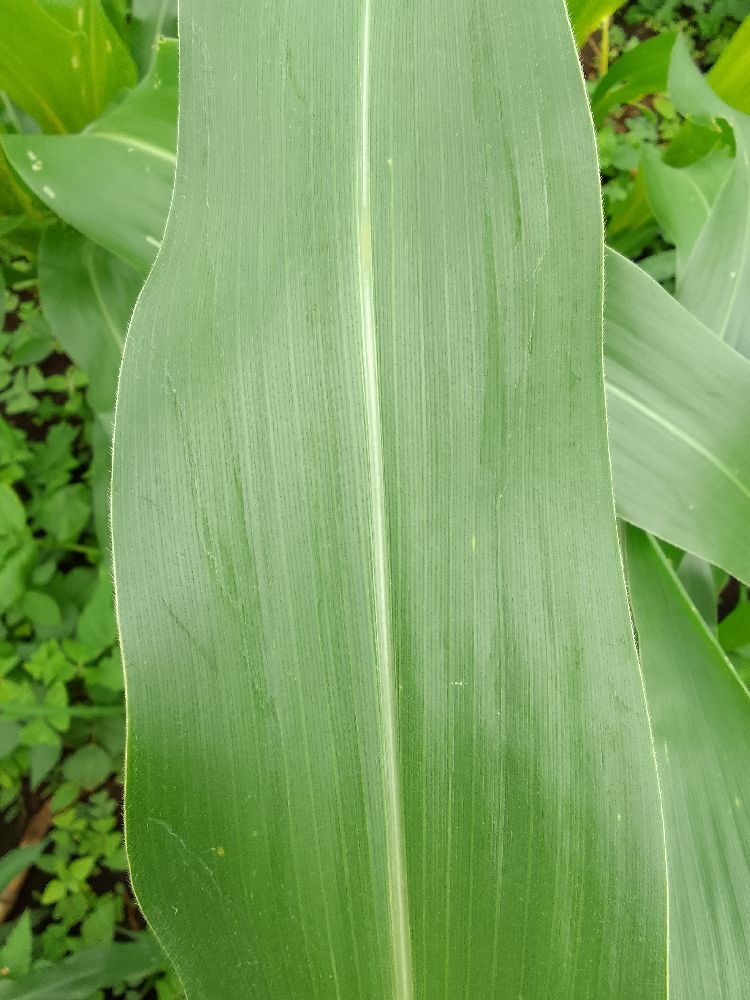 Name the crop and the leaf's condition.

maize, healthy
